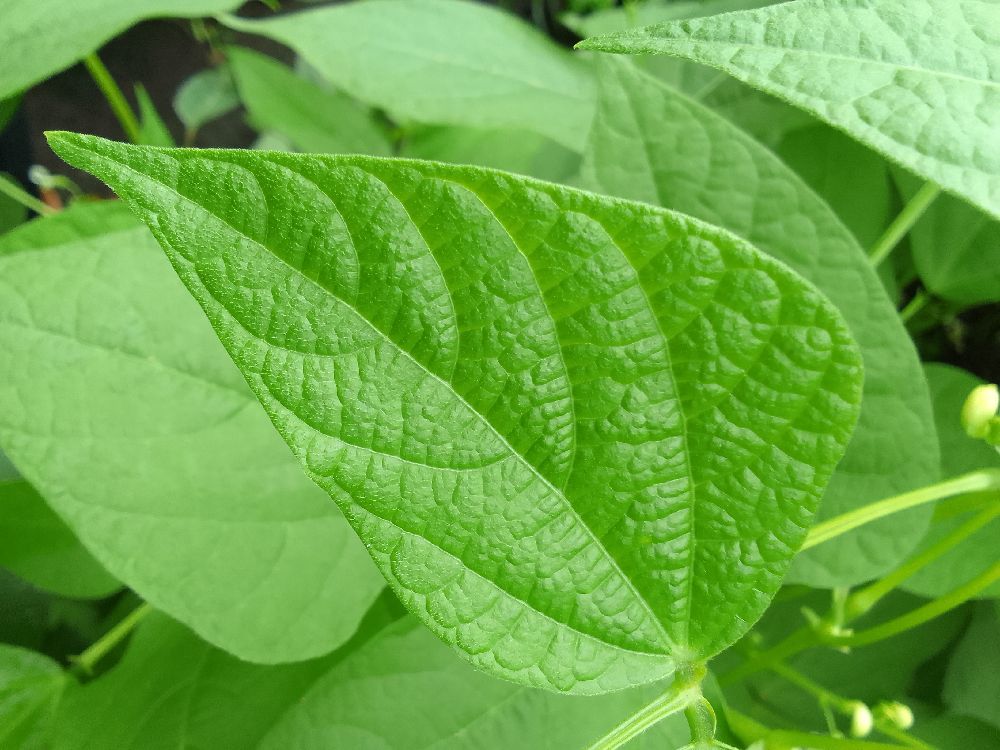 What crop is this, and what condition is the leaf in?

common bean, healthy
